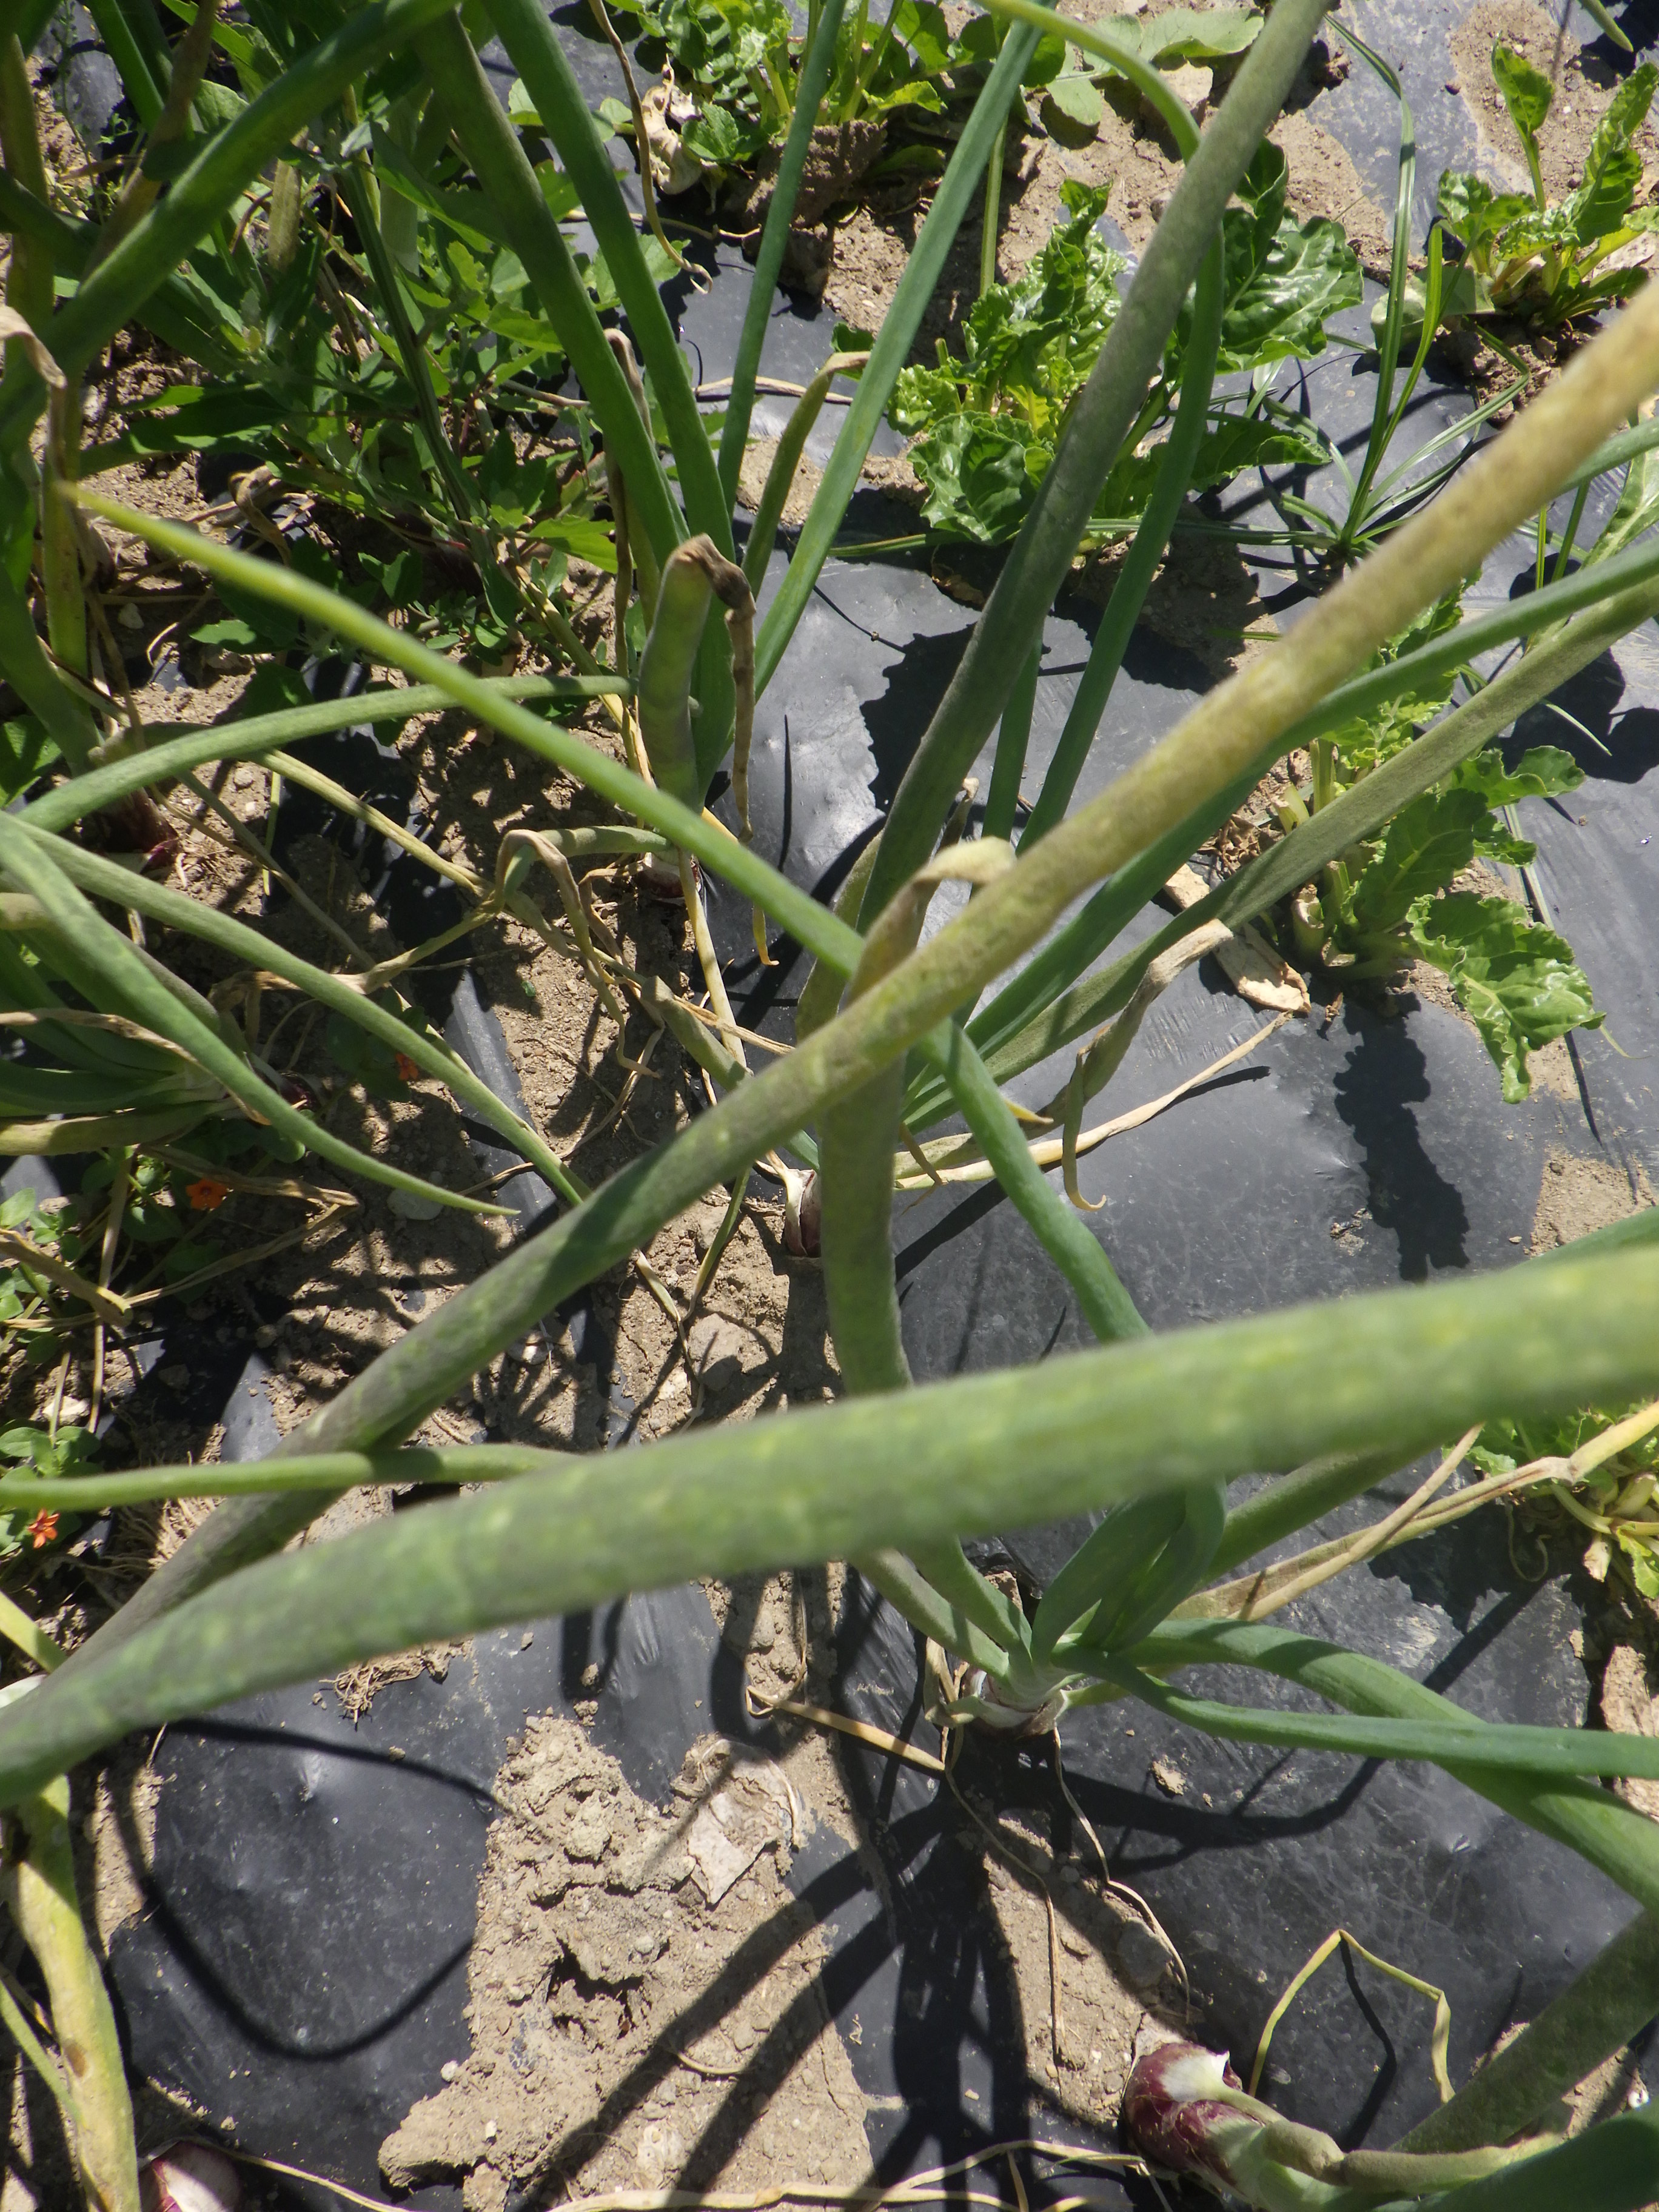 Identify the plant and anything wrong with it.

onion, downy mildew
